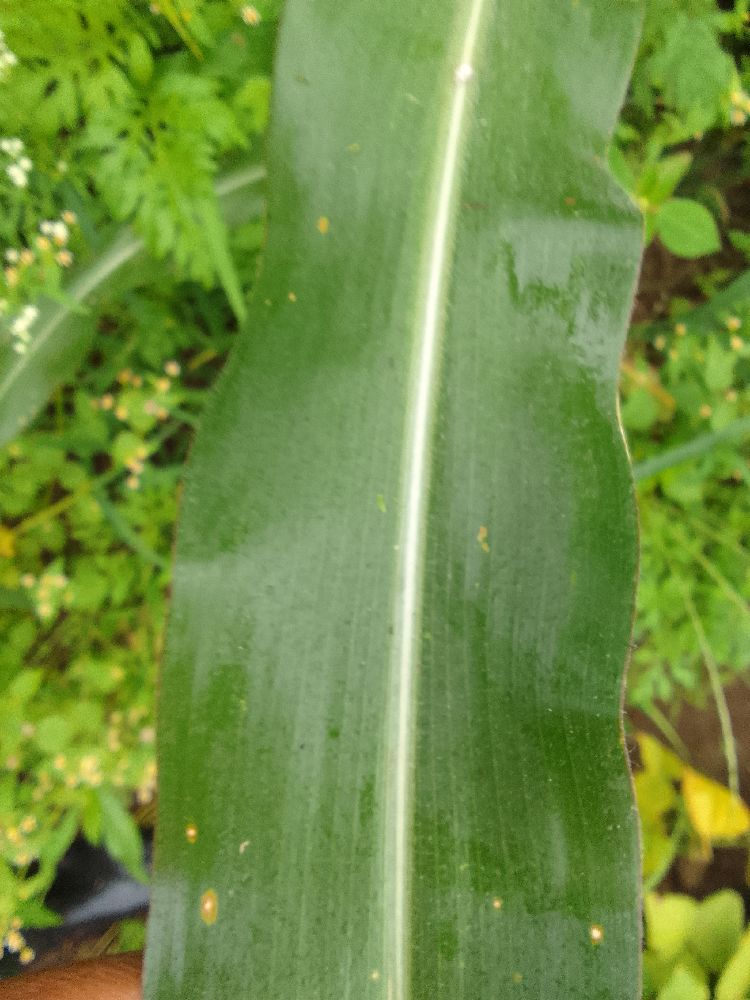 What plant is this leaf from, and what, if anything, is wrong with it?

maize, healthy
